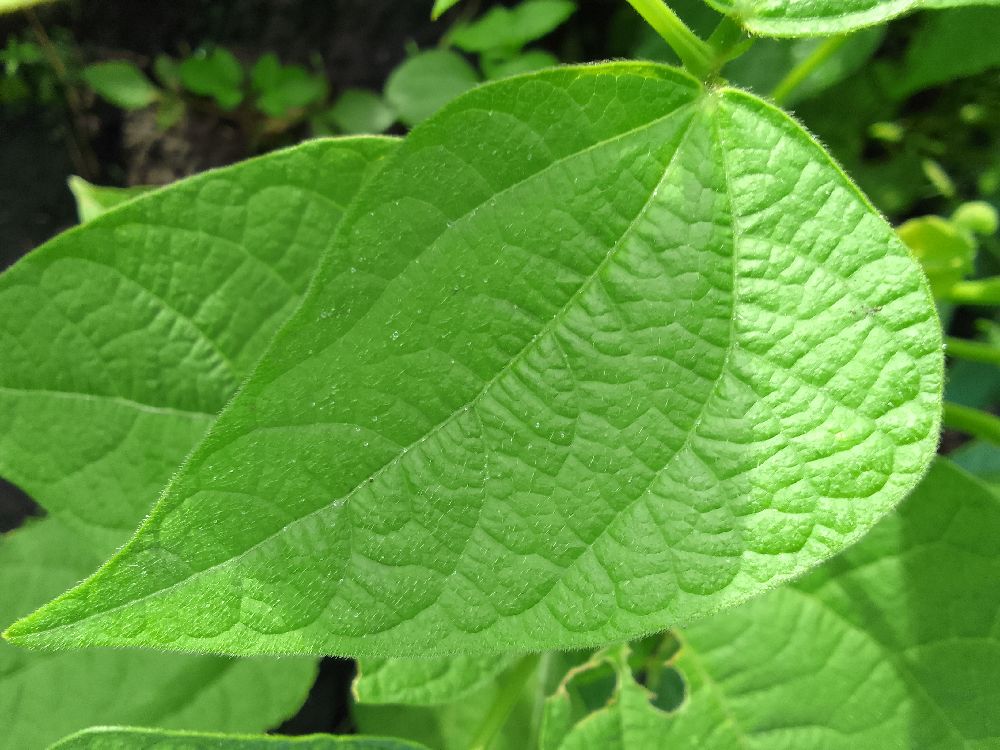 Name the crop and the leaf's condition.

common bean, healthy
